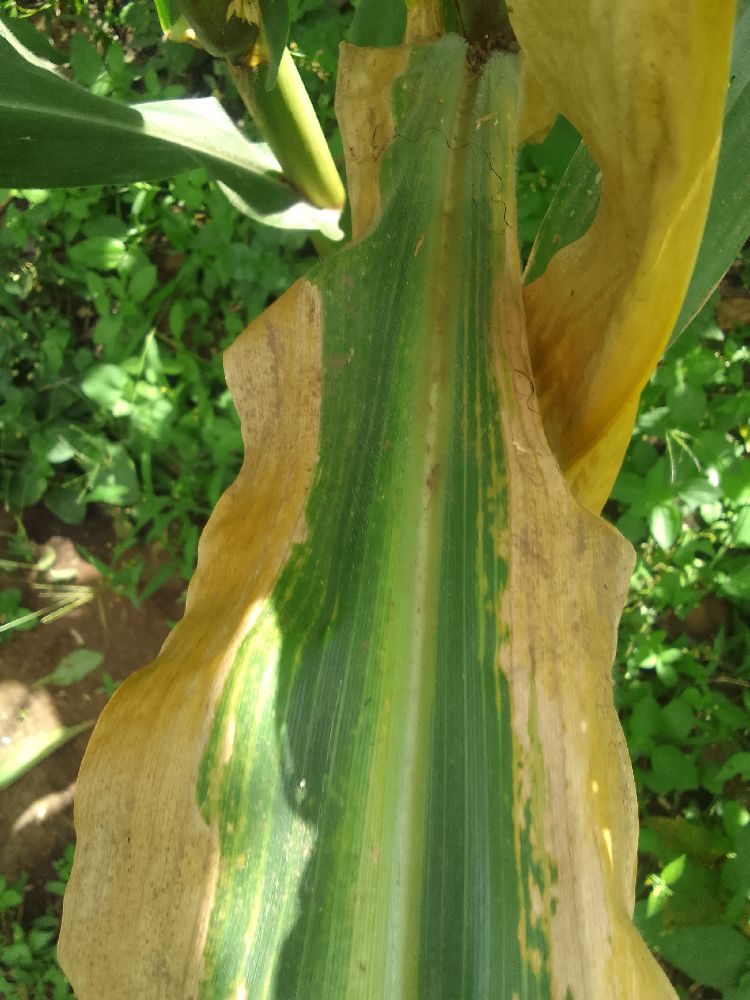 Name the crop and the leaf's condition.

maize, maize lethal necrosis
